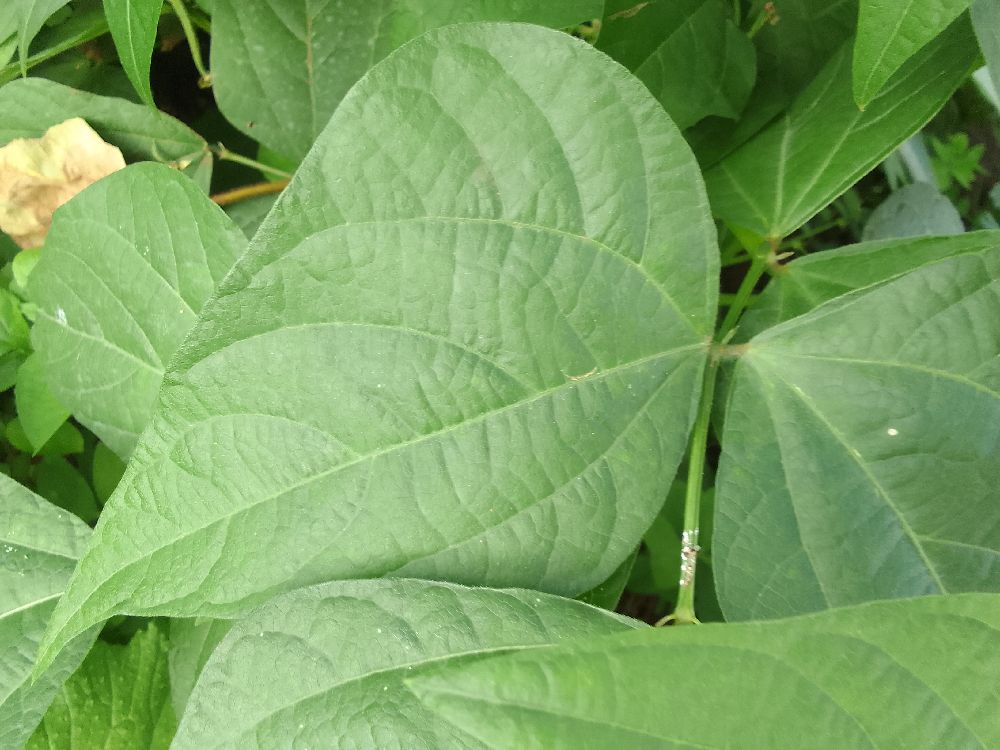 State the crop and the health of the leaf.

common bean, healthy
